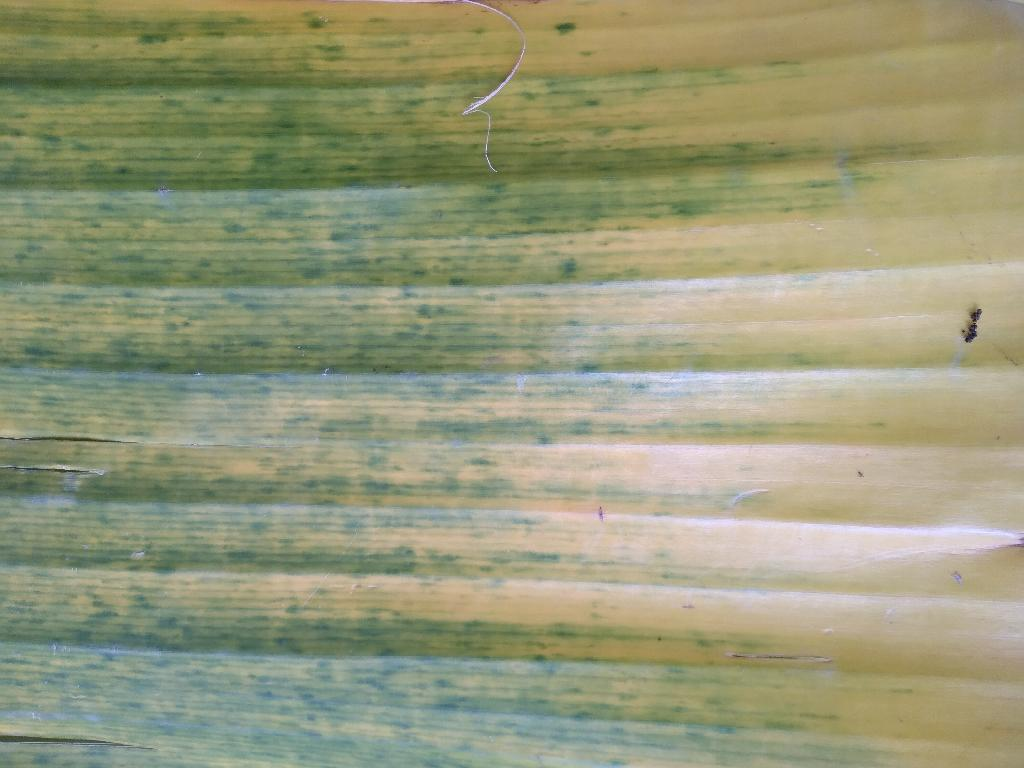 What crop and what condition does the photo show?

banana, fusarium wilt race 1
